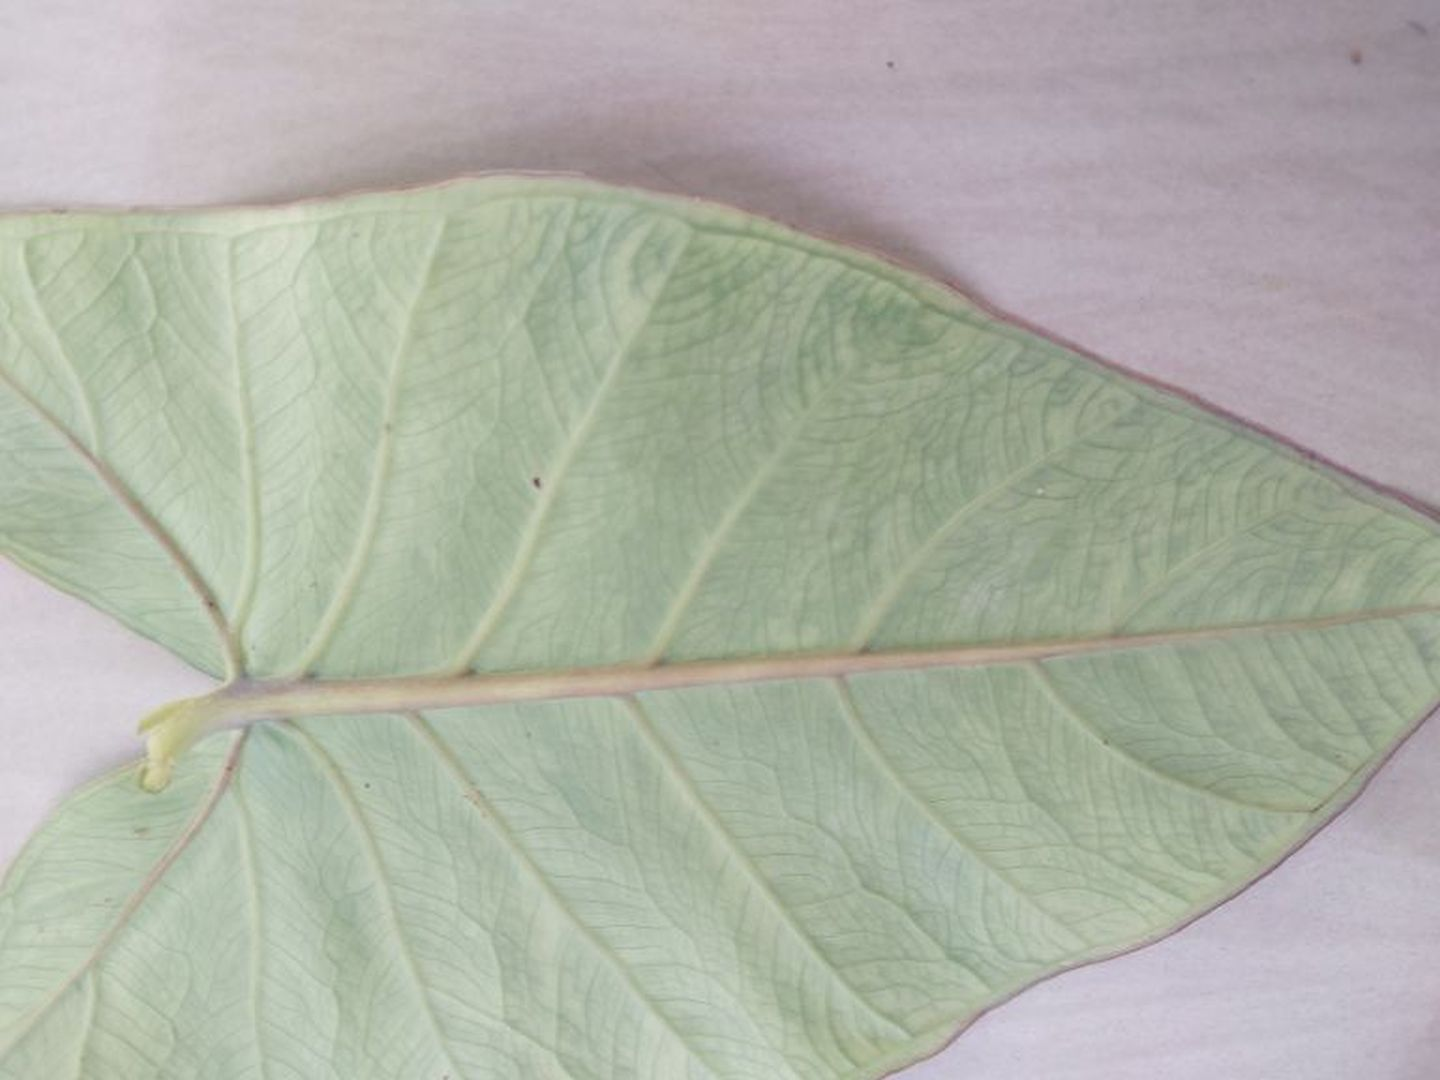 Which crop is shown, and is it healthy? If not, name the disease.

taro, mosaic
